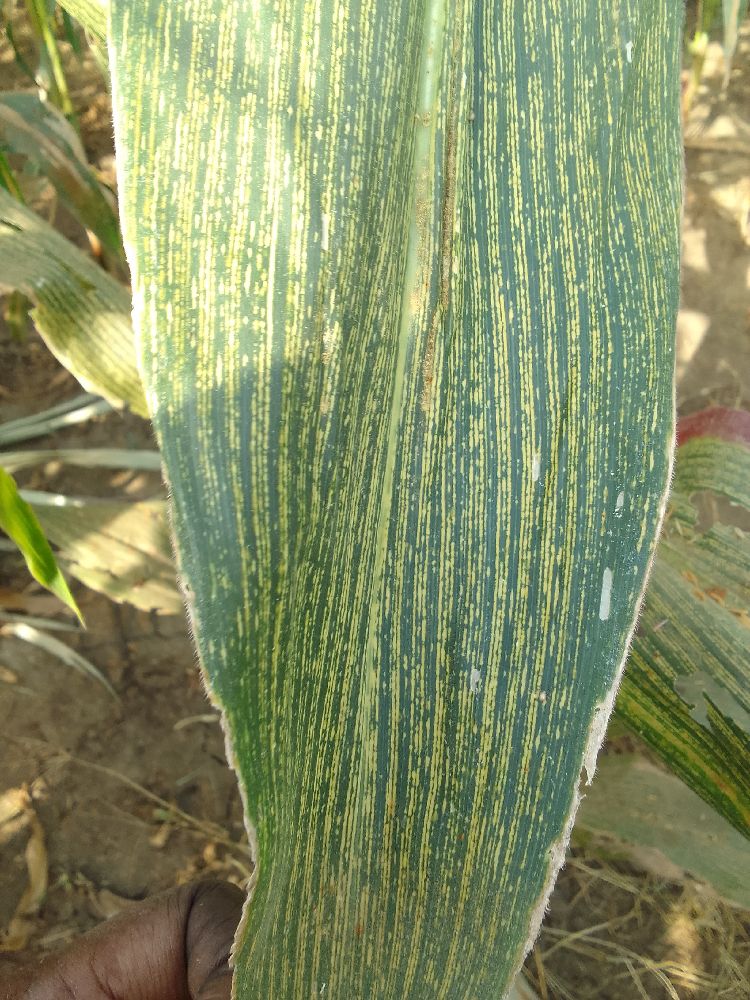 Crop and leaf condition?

maize, maize streak virus
